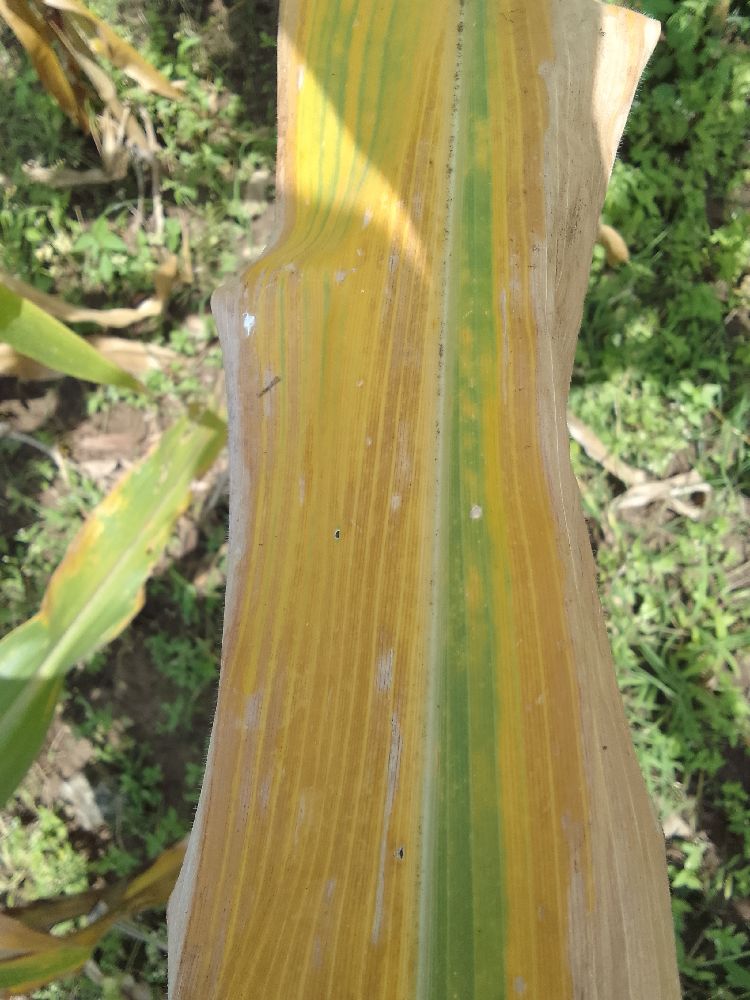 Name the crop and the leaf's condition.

maize, maize lethal necrosis
